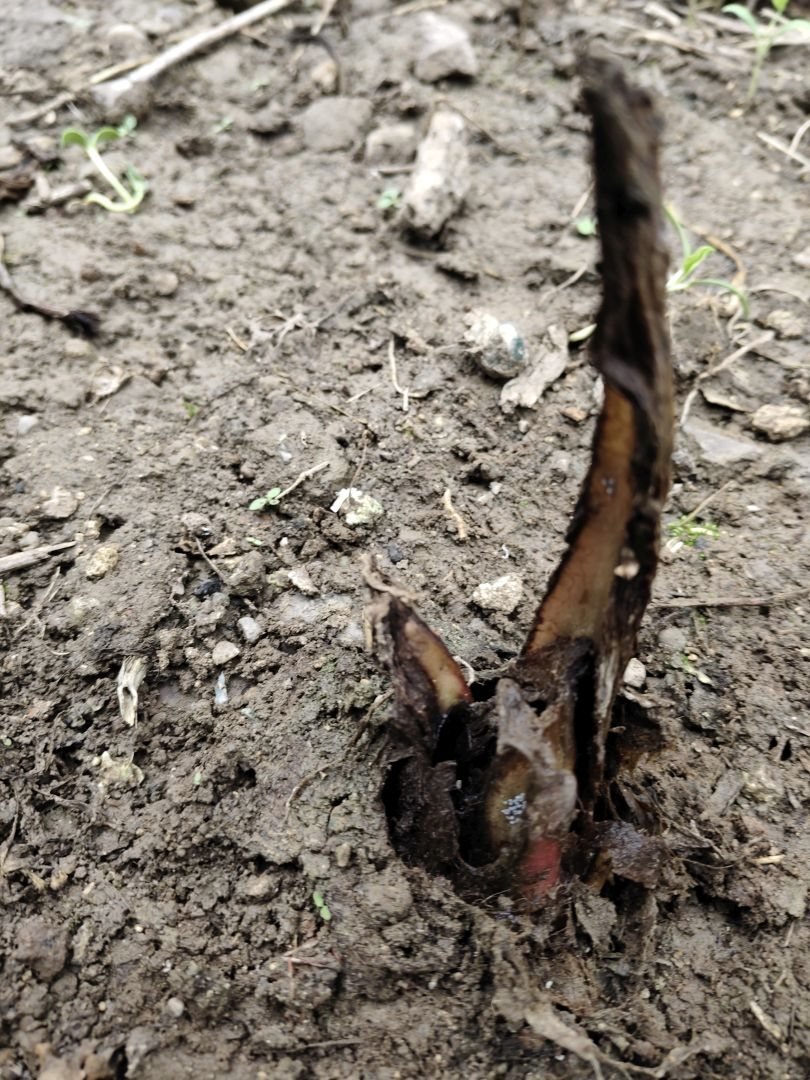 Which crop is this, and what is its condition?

taro, root rot
